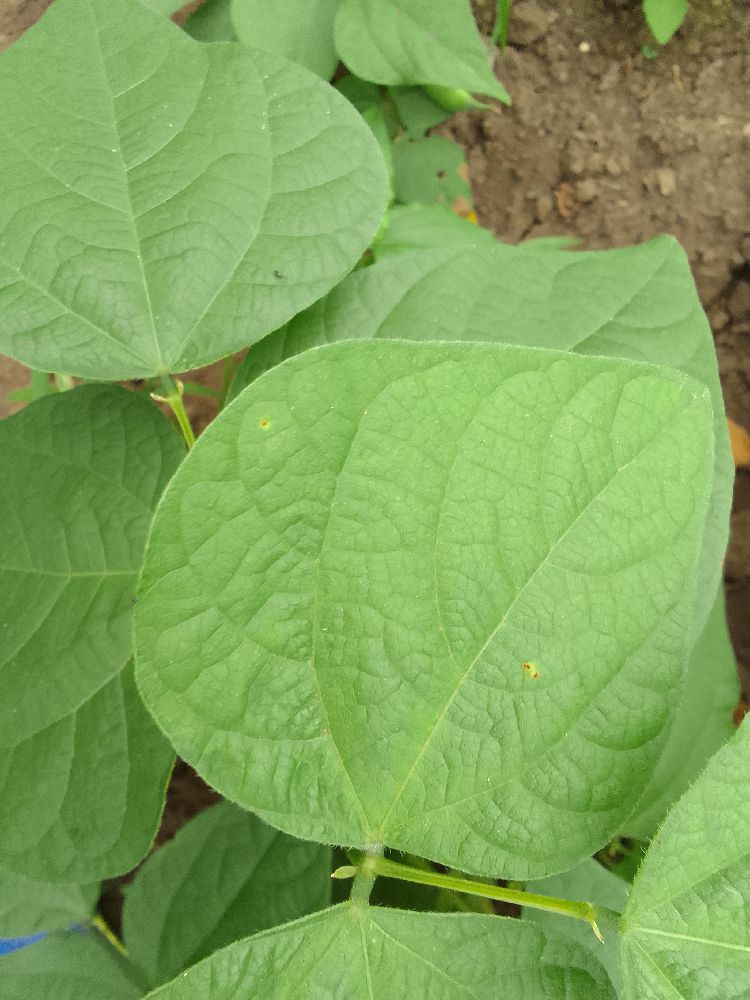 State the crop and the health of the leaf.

common bean, healthy
